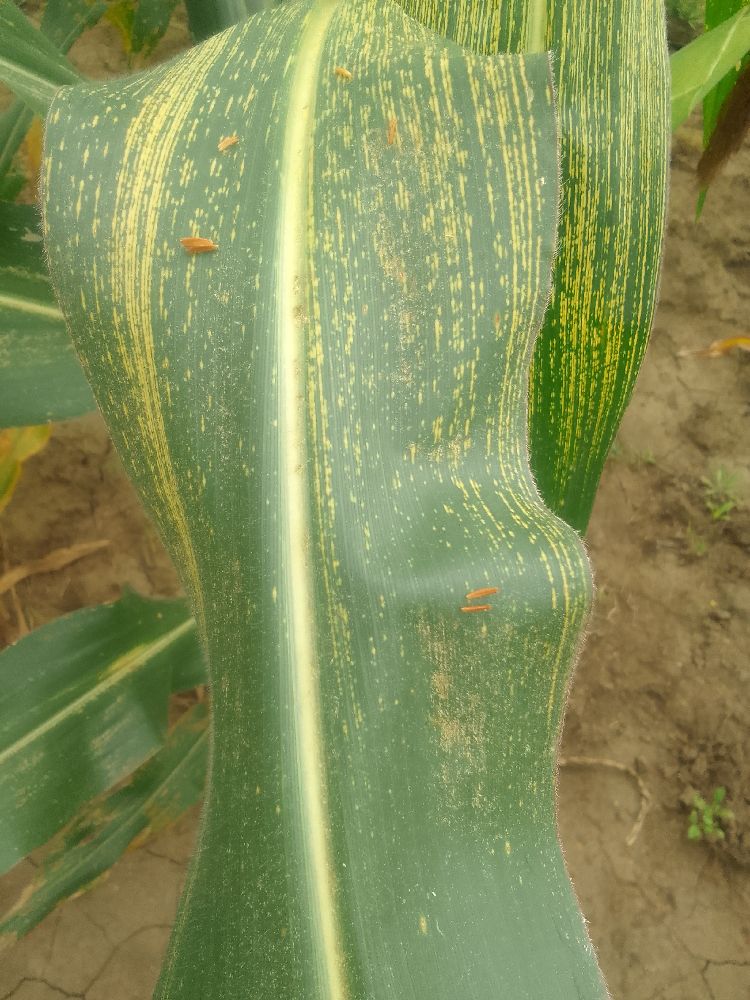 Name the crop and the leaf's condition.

maize, maize streak virus
